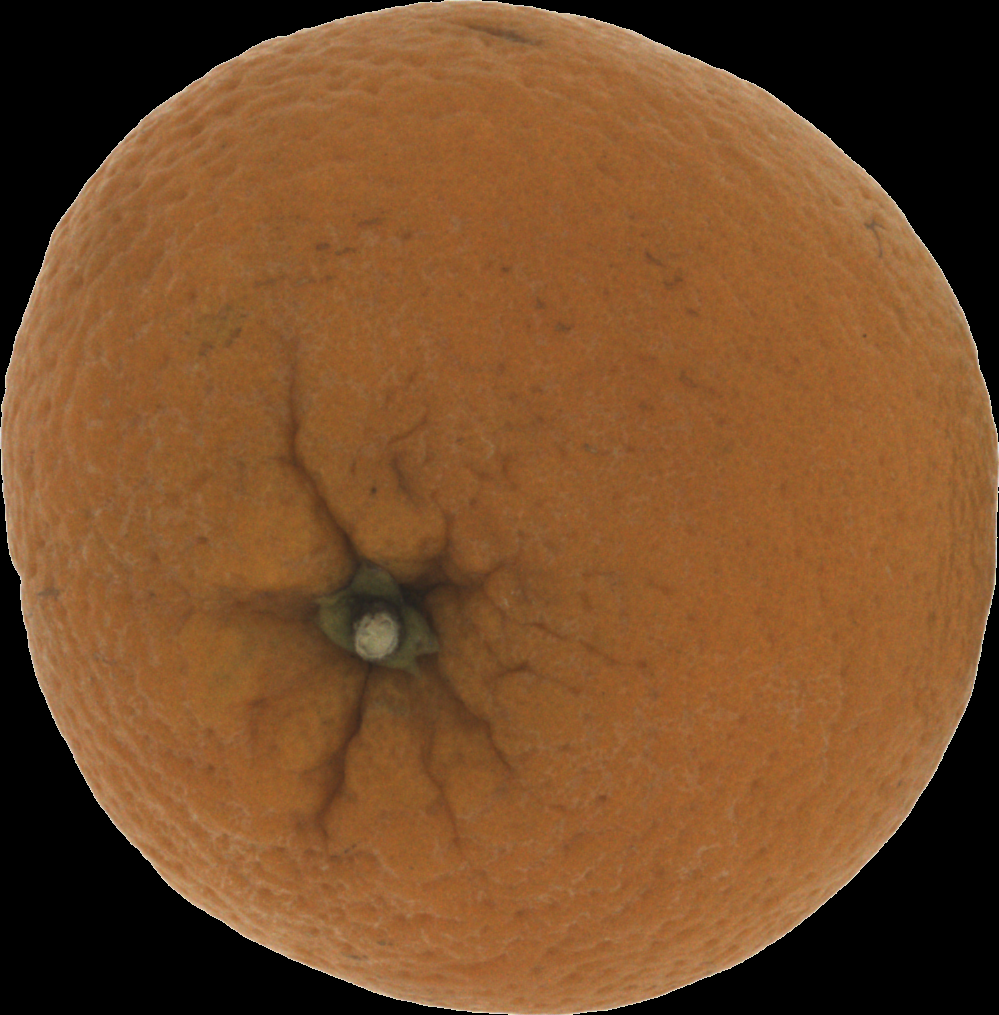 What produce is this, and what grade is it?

orange, bad
